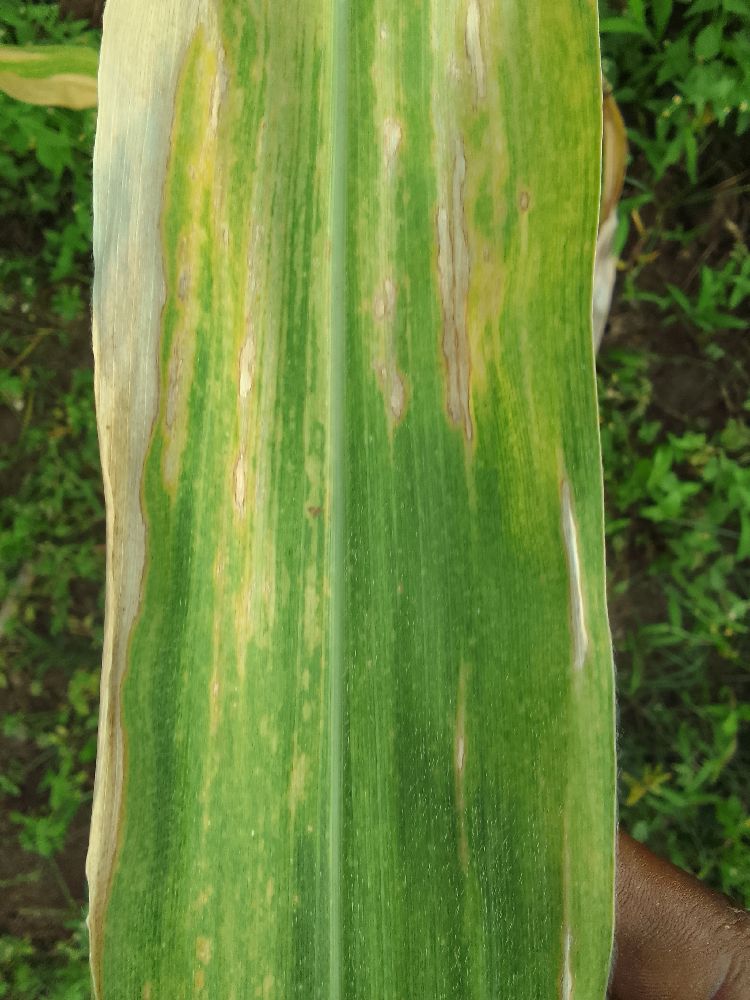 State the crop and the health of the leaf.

maize, maize lethal necrosis
